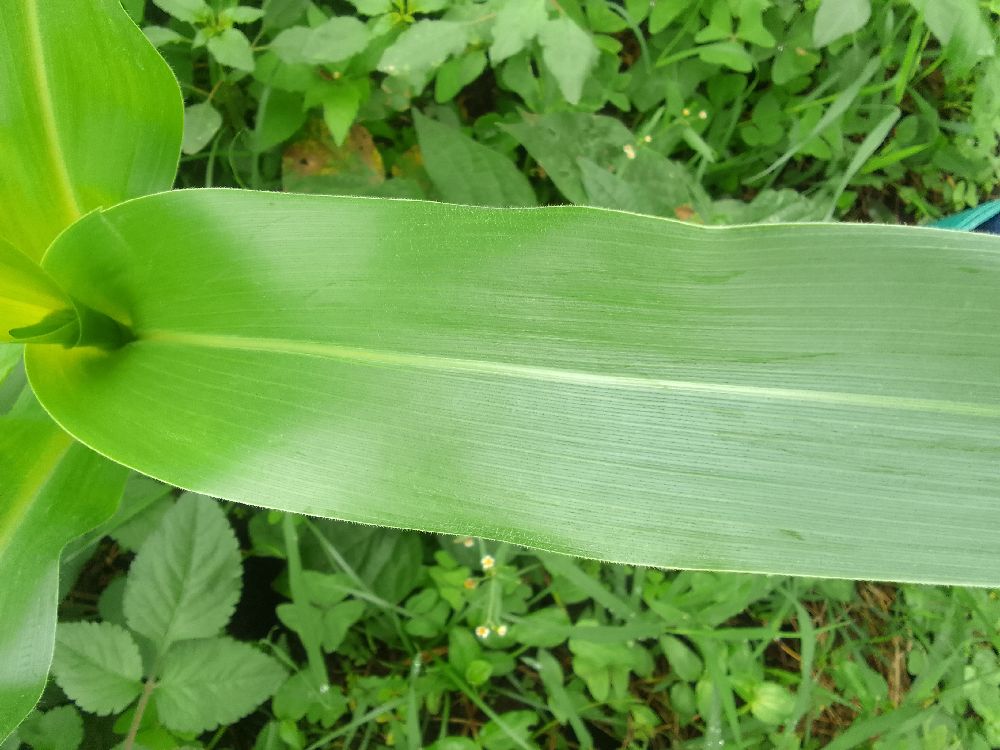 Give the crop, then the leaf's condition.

maize, healthy
